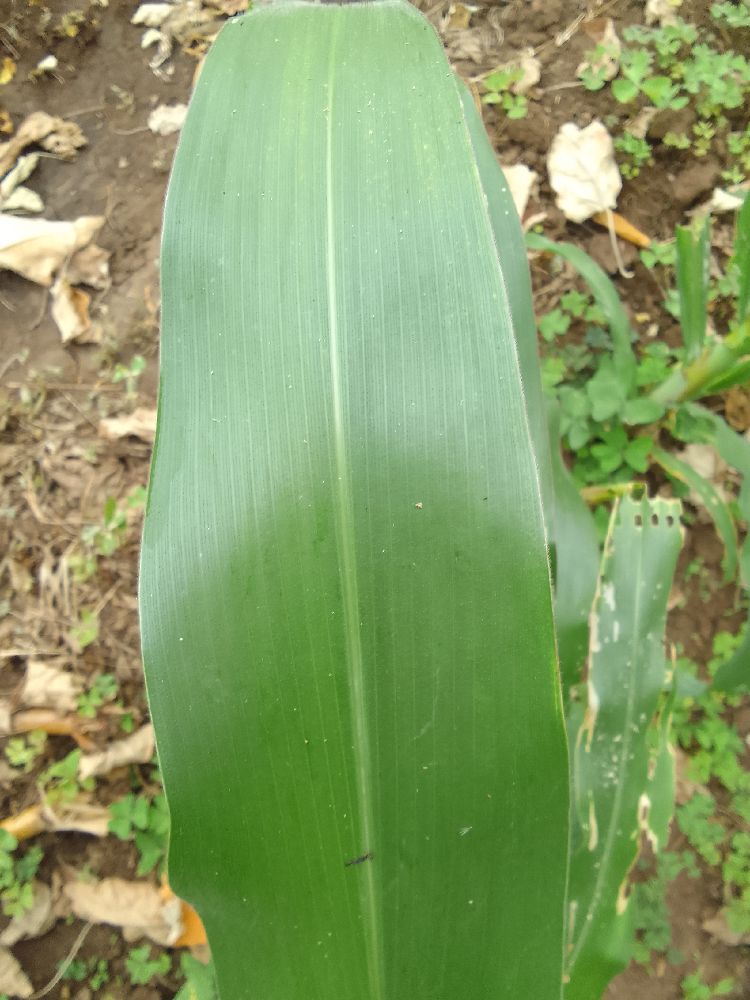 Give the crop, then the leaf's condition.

maize, healthy
